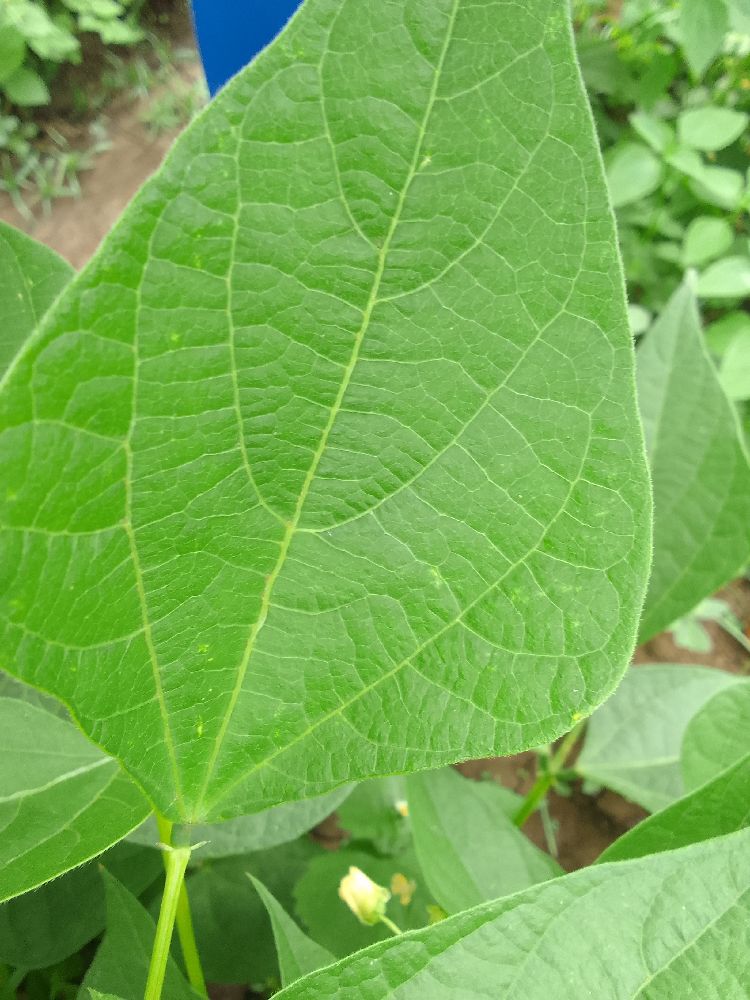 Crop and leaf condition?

common bean, healthy
